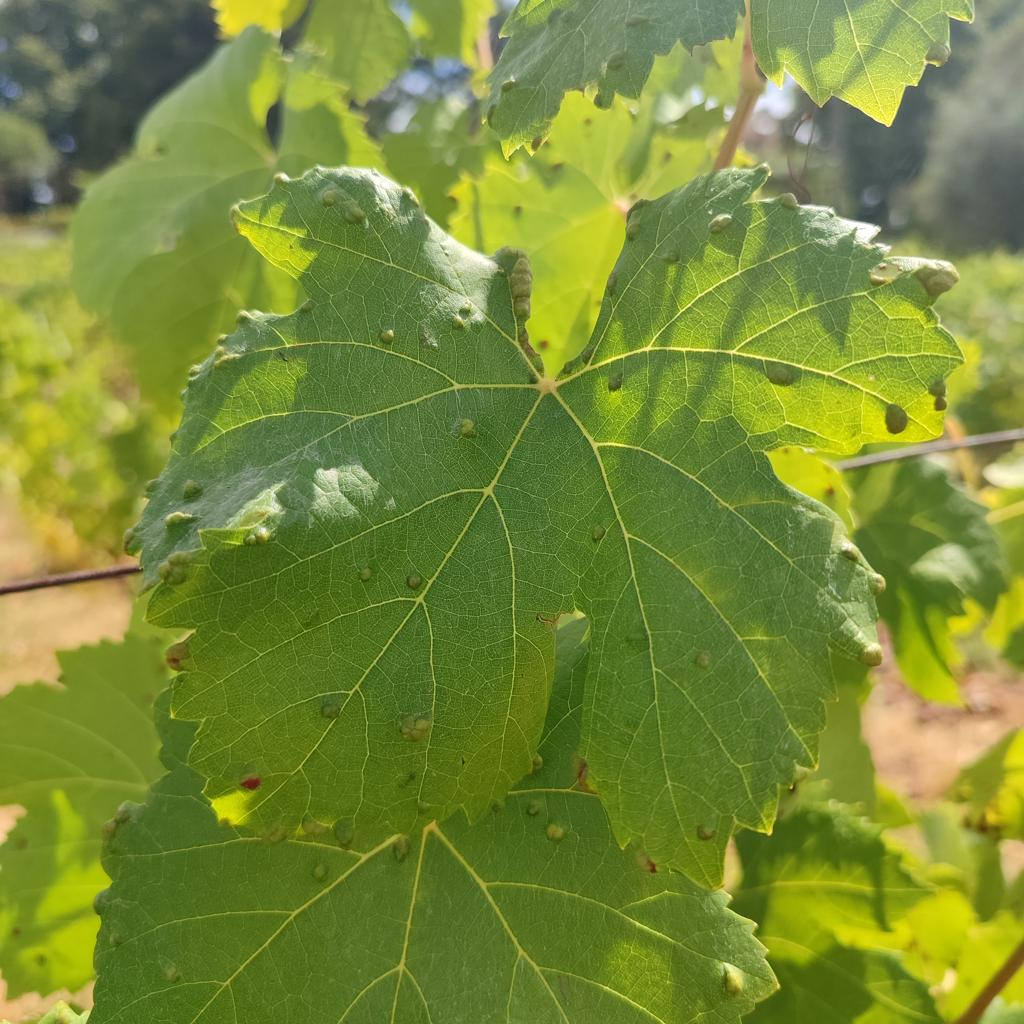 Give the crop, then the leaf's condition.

grapevine, erineum mite
